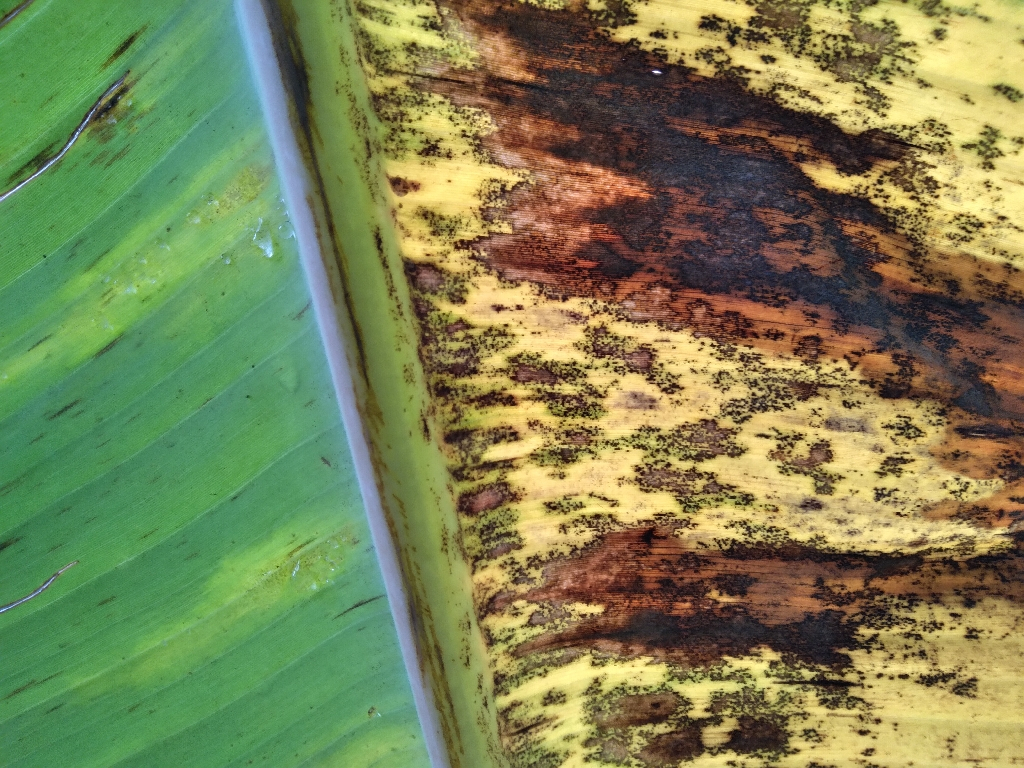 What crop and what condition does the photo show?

banana, black sigatoka
